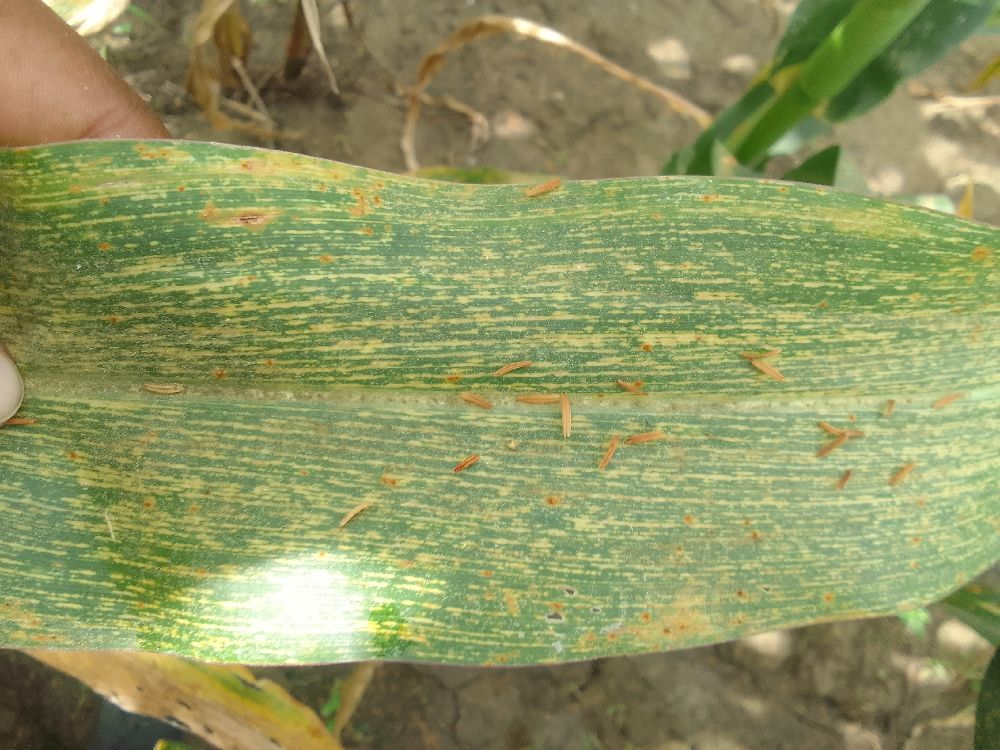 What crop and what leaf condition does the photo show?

maize, maize streak virus
